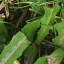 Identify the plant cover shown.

structured weed
